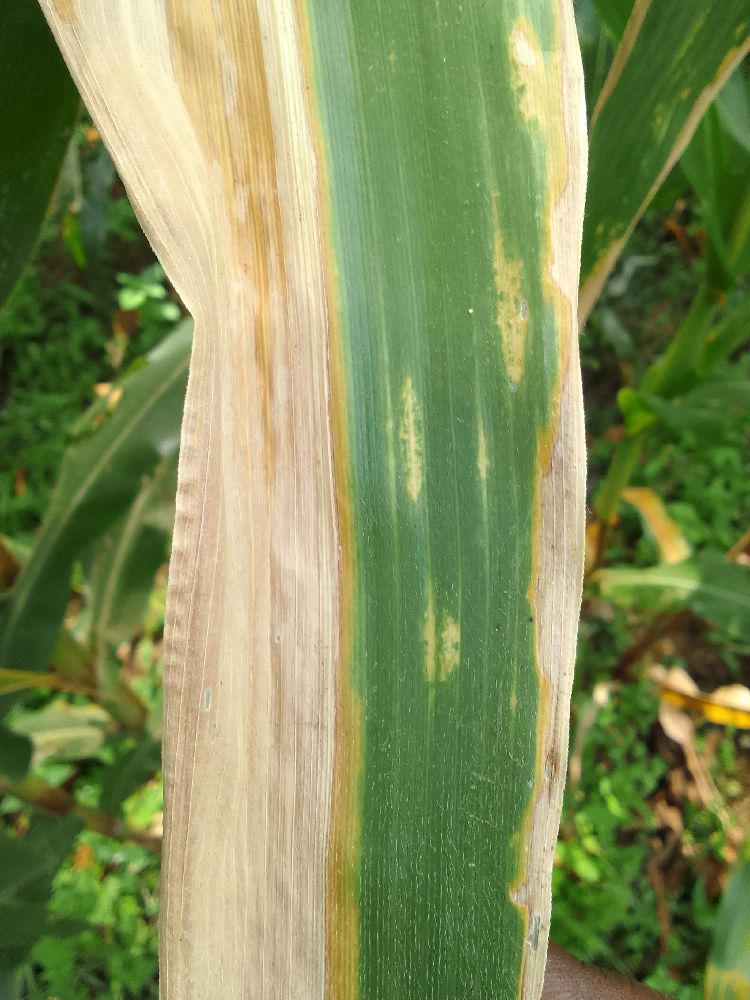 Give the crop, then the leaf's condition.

maize, maize lethal necrosis
